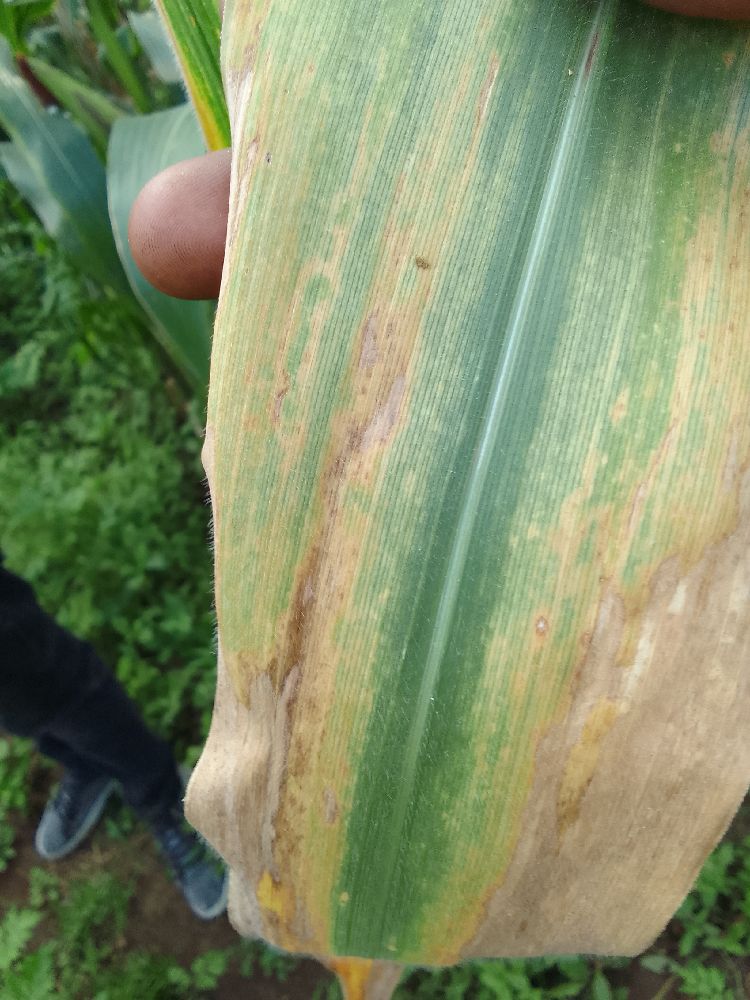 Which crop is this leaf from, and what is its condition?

maize, maize lethal necrosis
